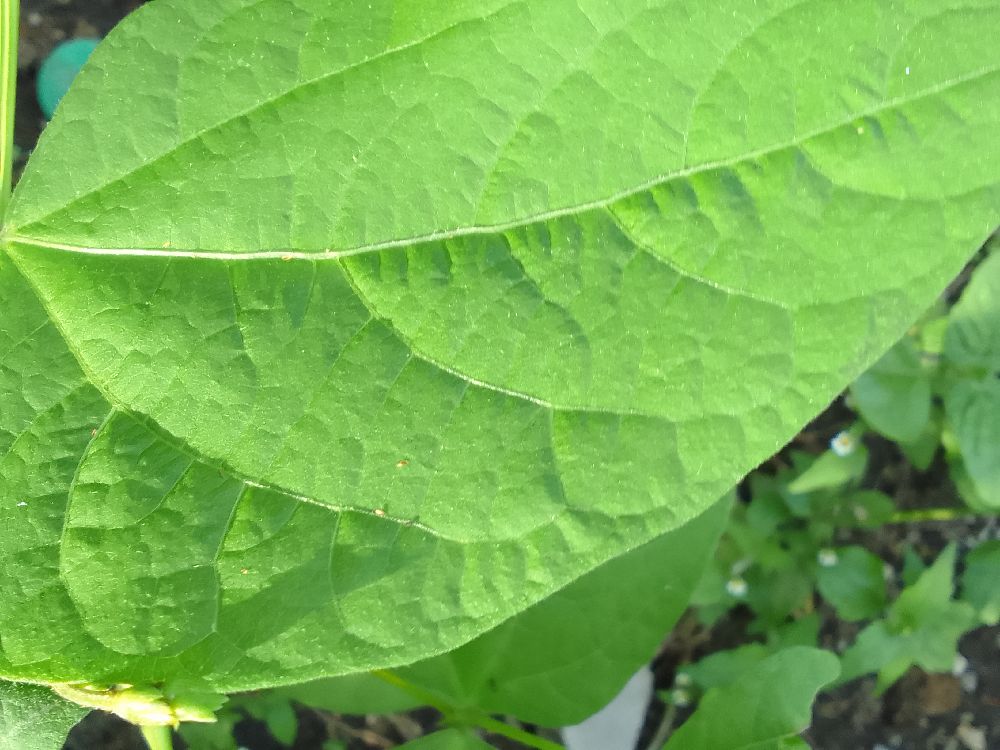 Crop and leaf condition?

common bean, healthy
